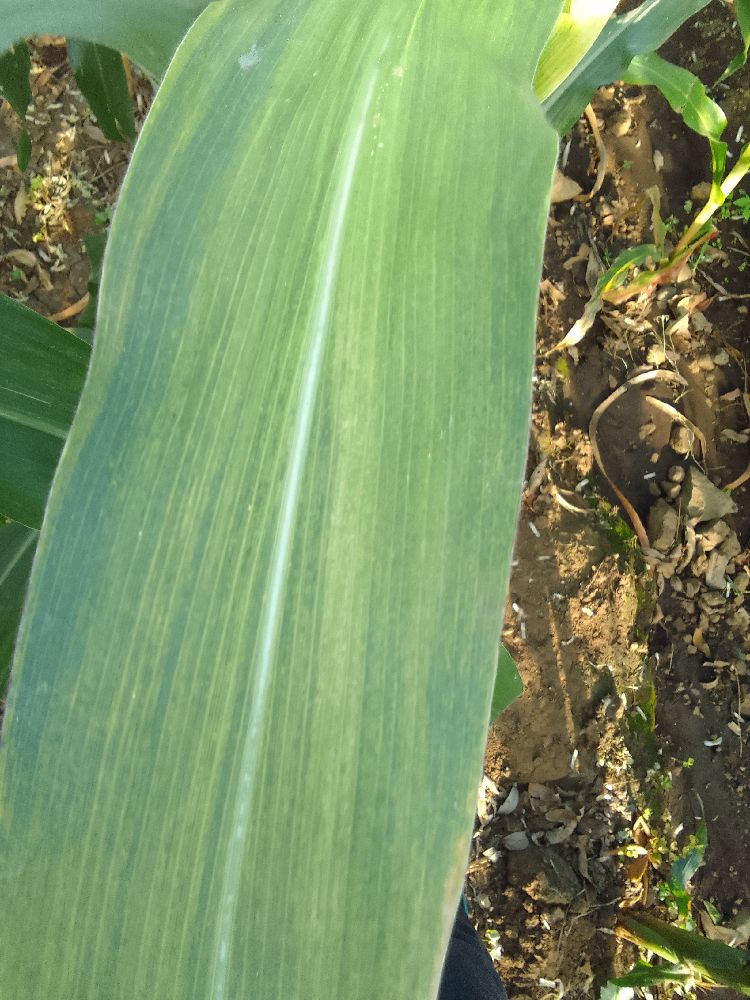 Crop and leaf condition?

maize, maize lethal necrosis
